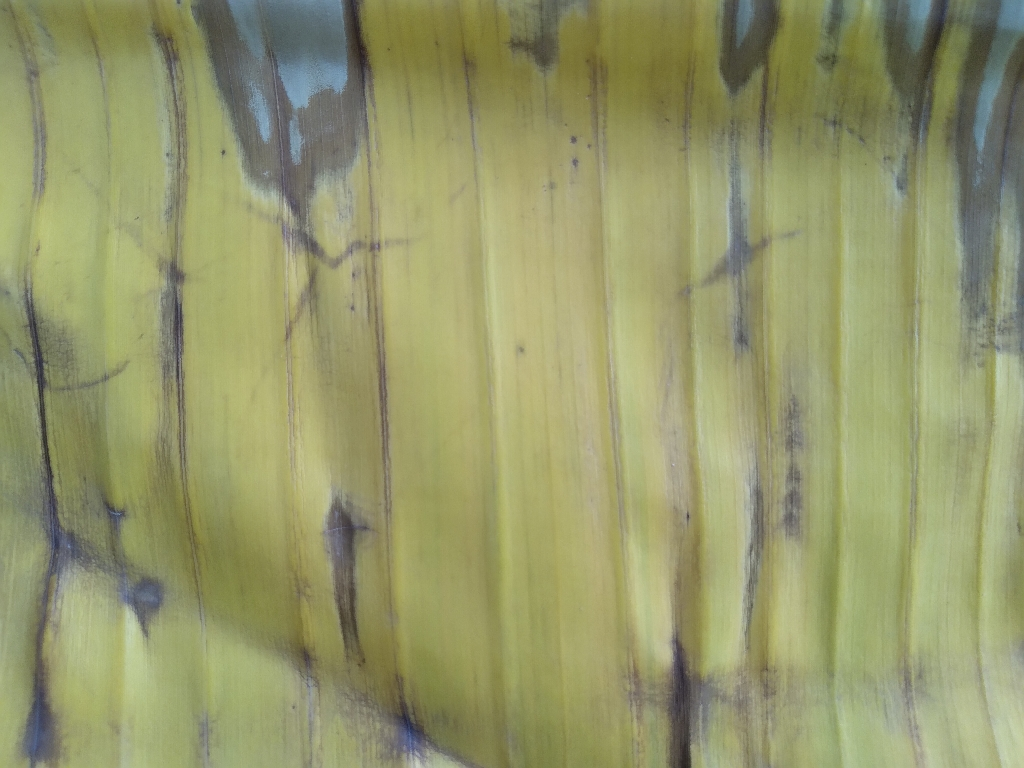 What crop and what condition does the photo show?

banana, fusarium wilt race 1
